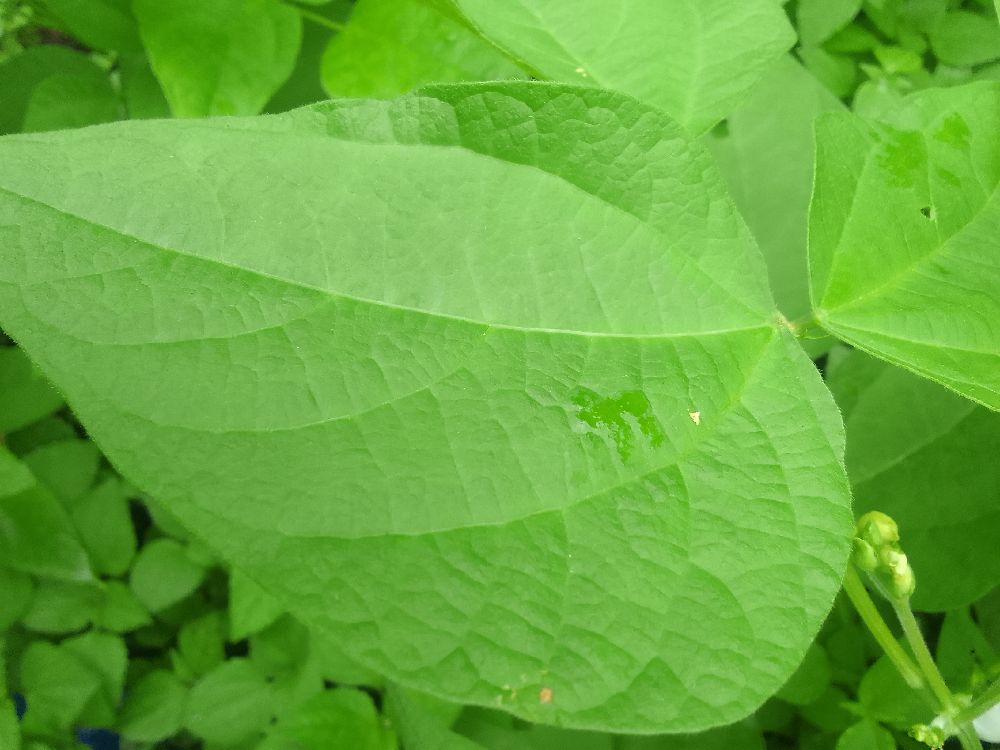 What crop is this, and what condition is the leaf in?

common bean, healthy
